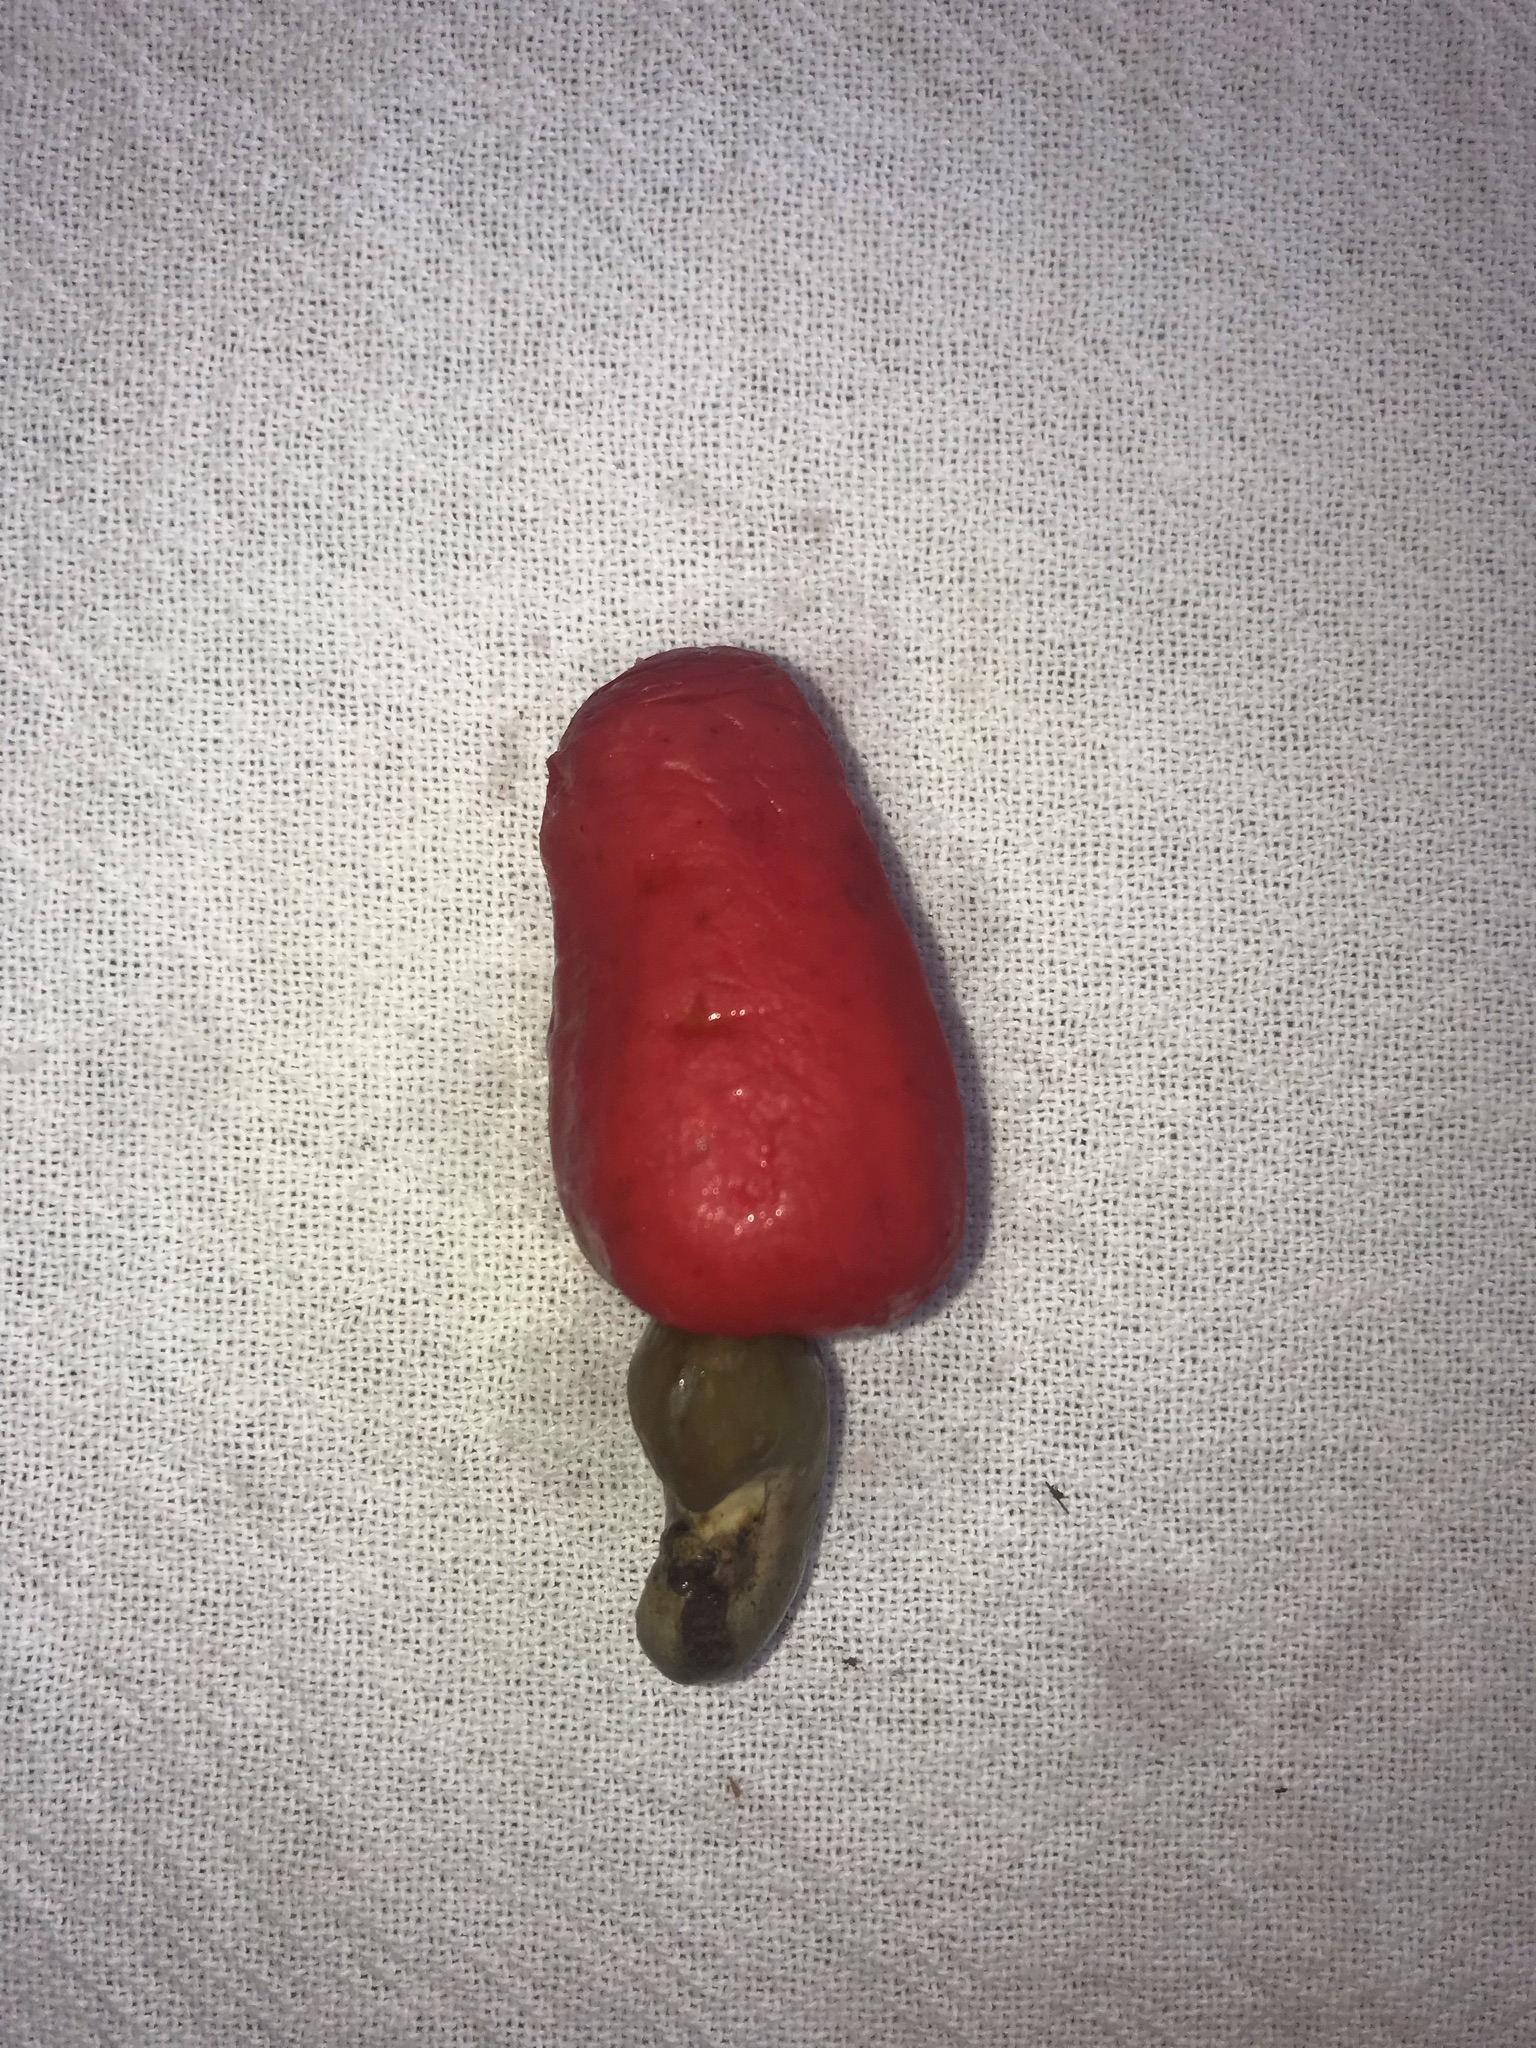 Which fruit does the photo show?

caju vermelho
